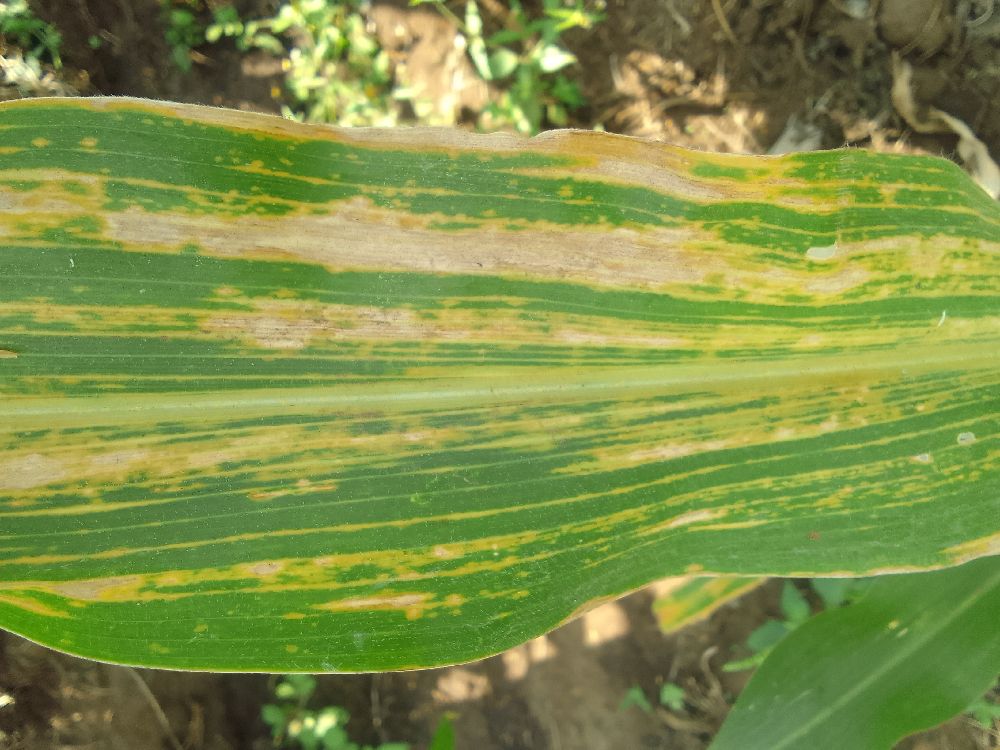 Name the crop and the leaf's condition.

maize, maize lethal necrosis
